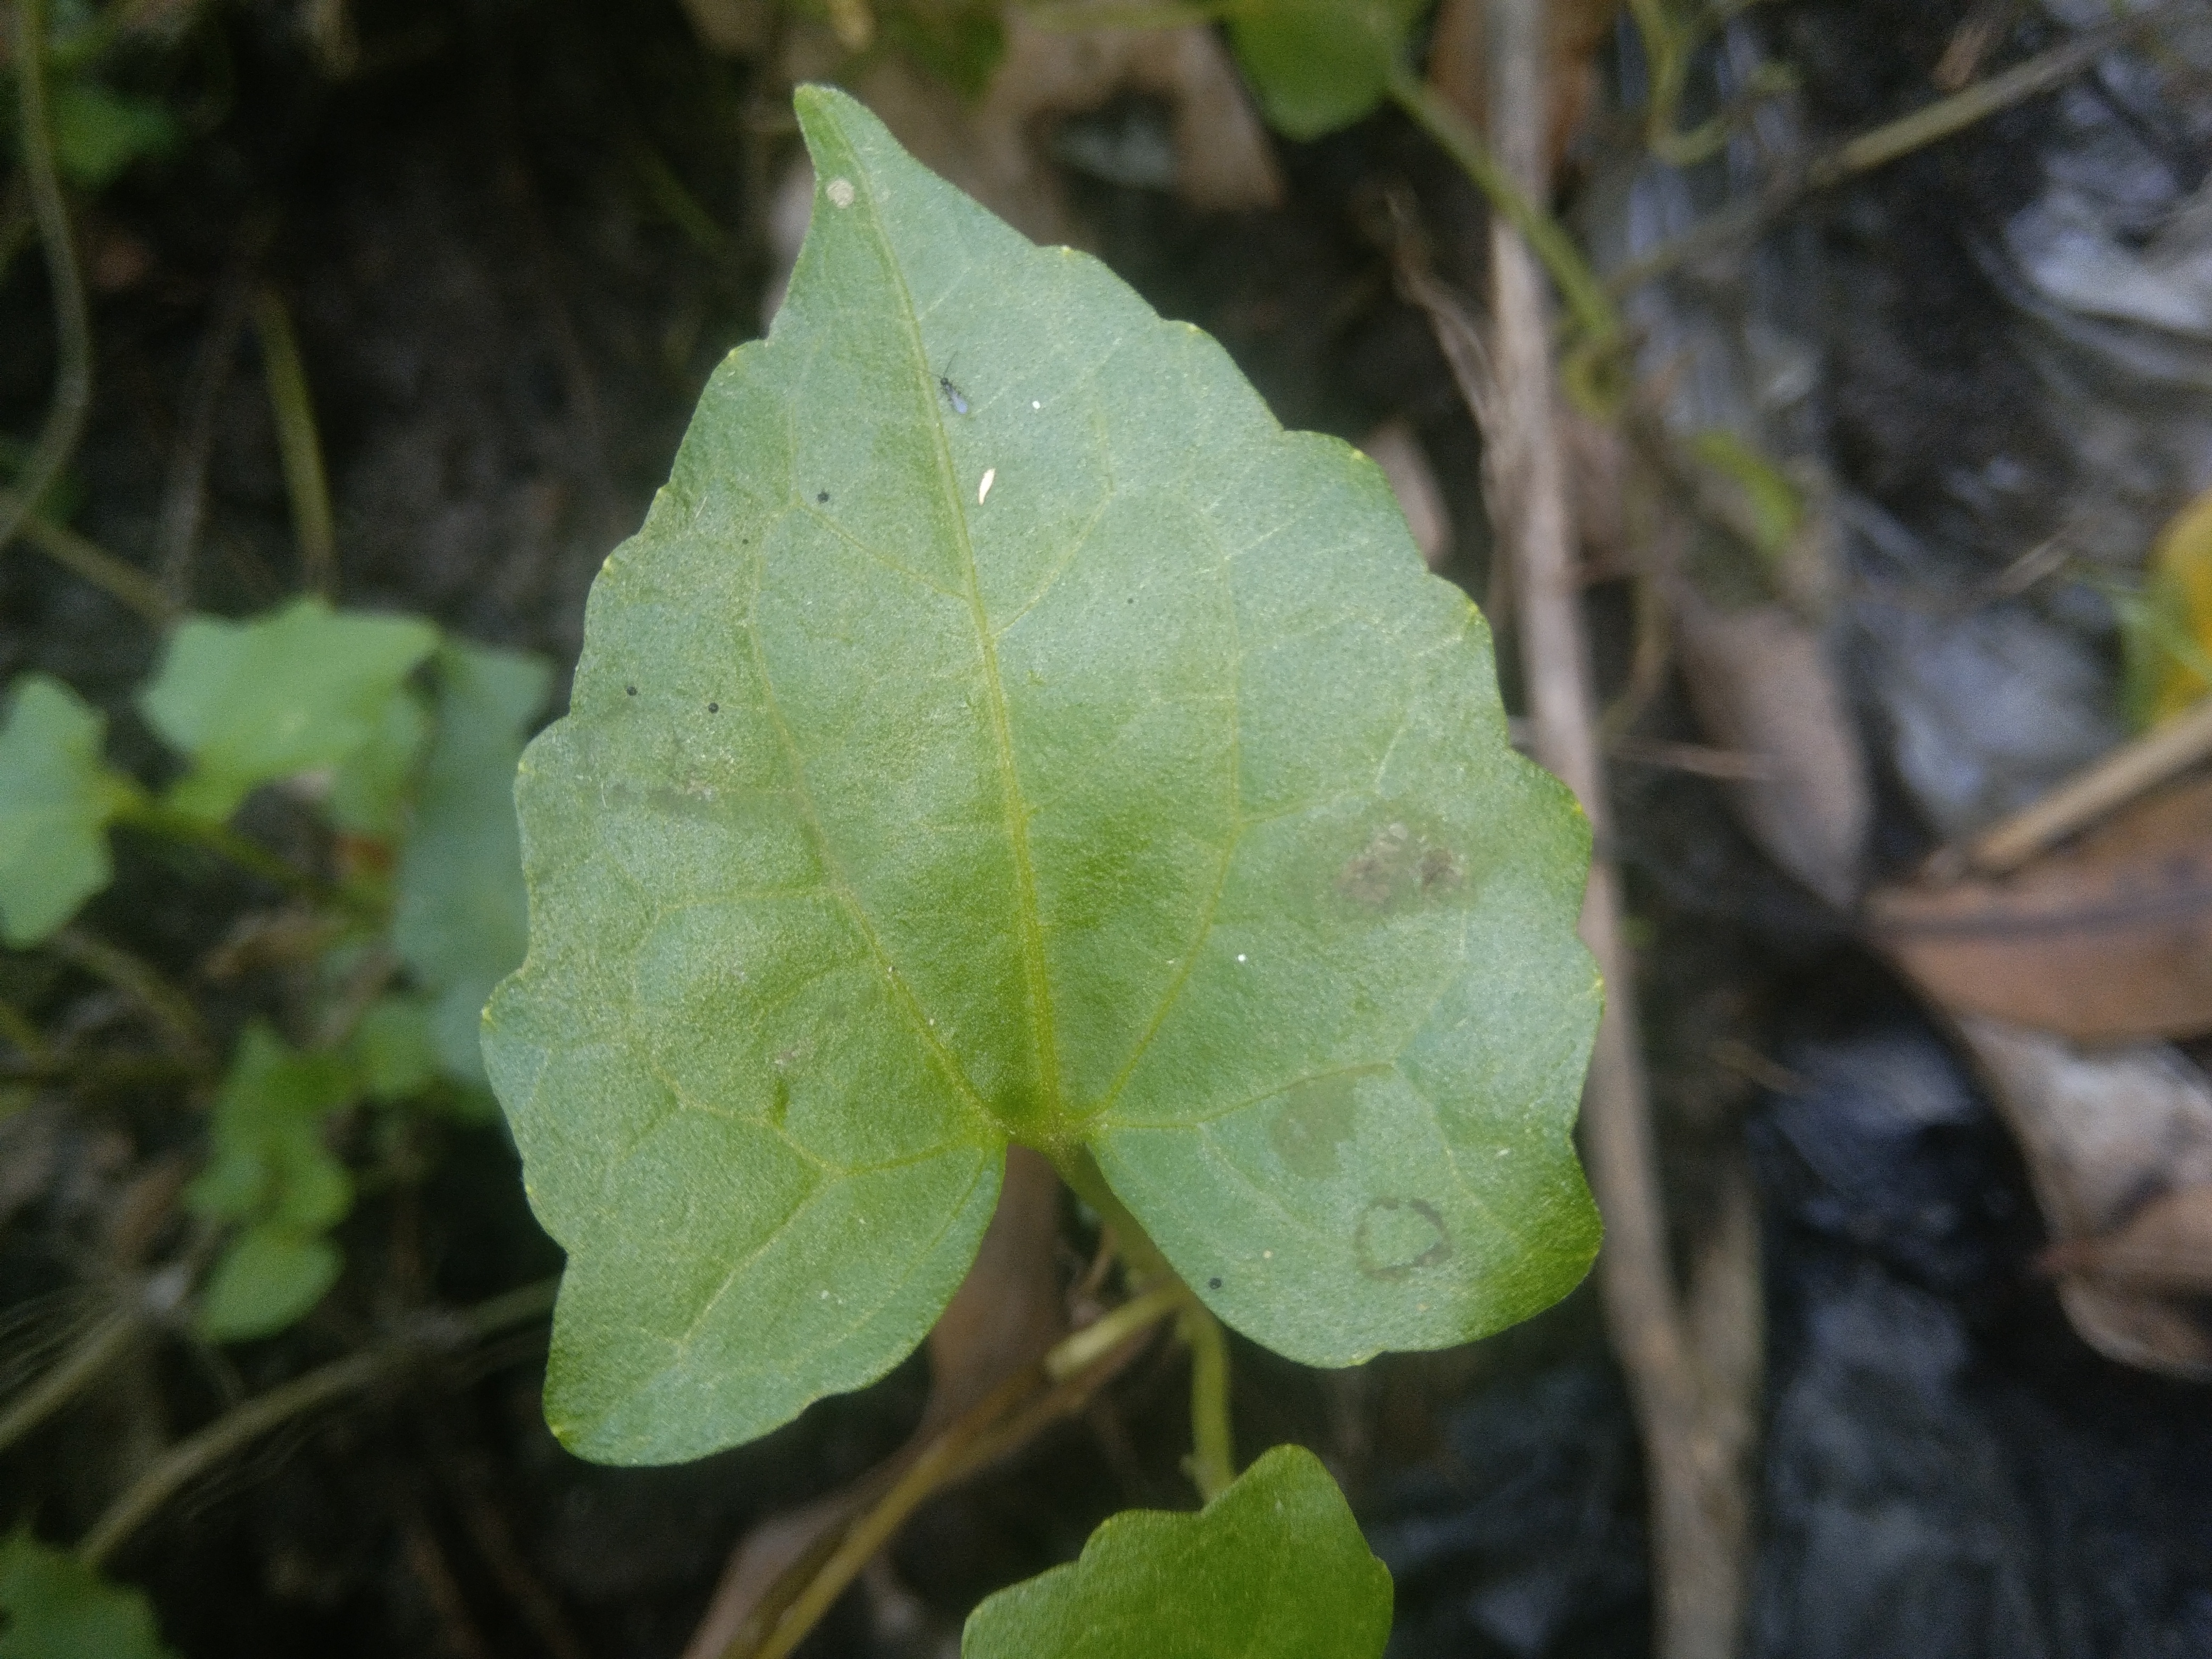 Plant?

bitter vine
